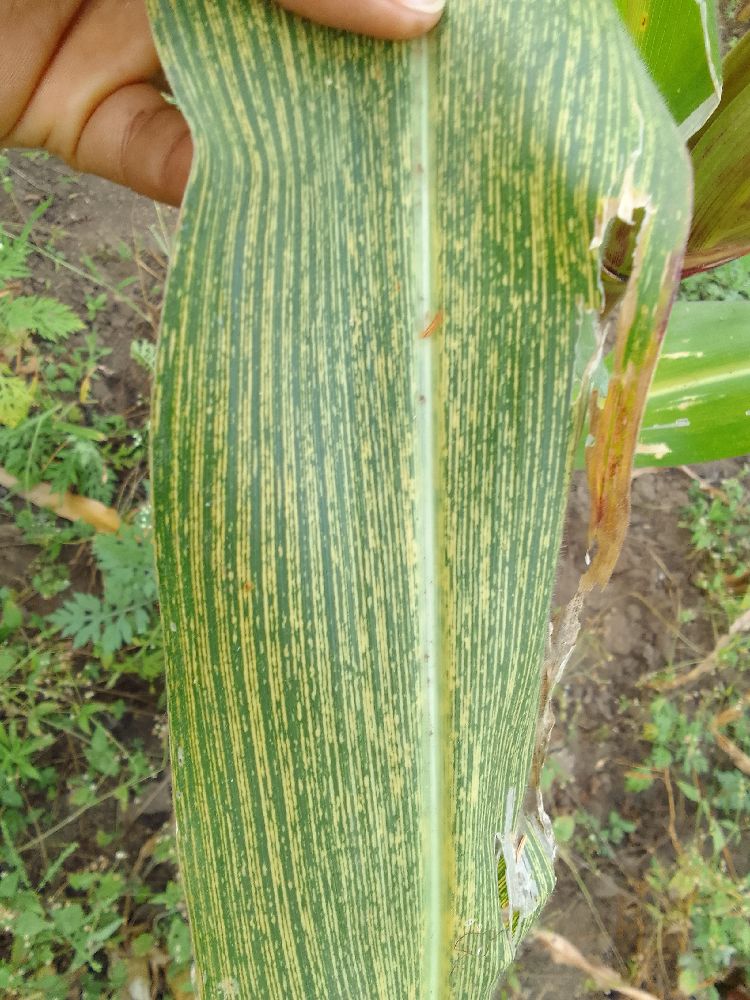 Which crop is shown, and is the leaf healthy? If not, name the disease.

maize, maize streak virus
